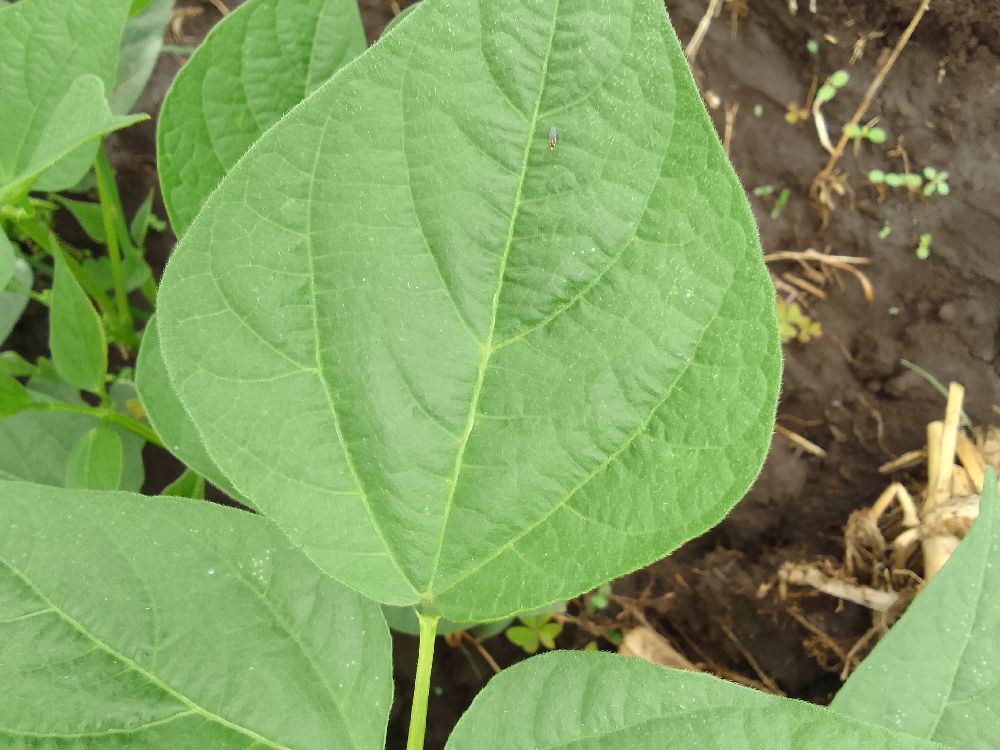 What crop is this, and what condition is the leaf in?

common bean, healthy
